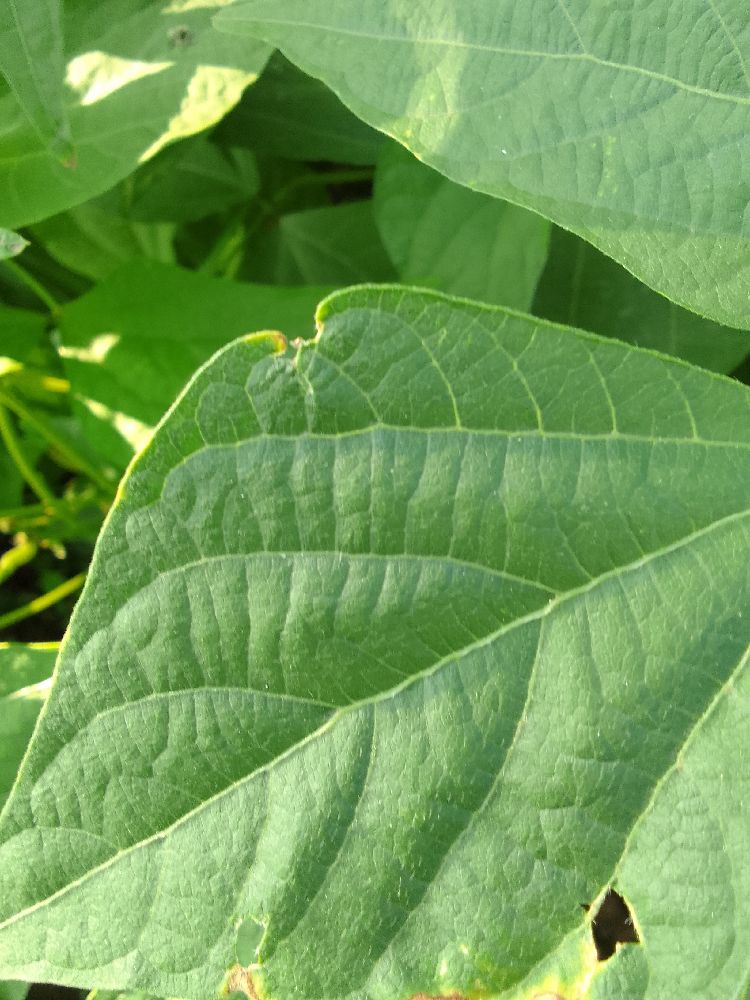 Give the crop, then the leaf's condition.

common bean, healthy
